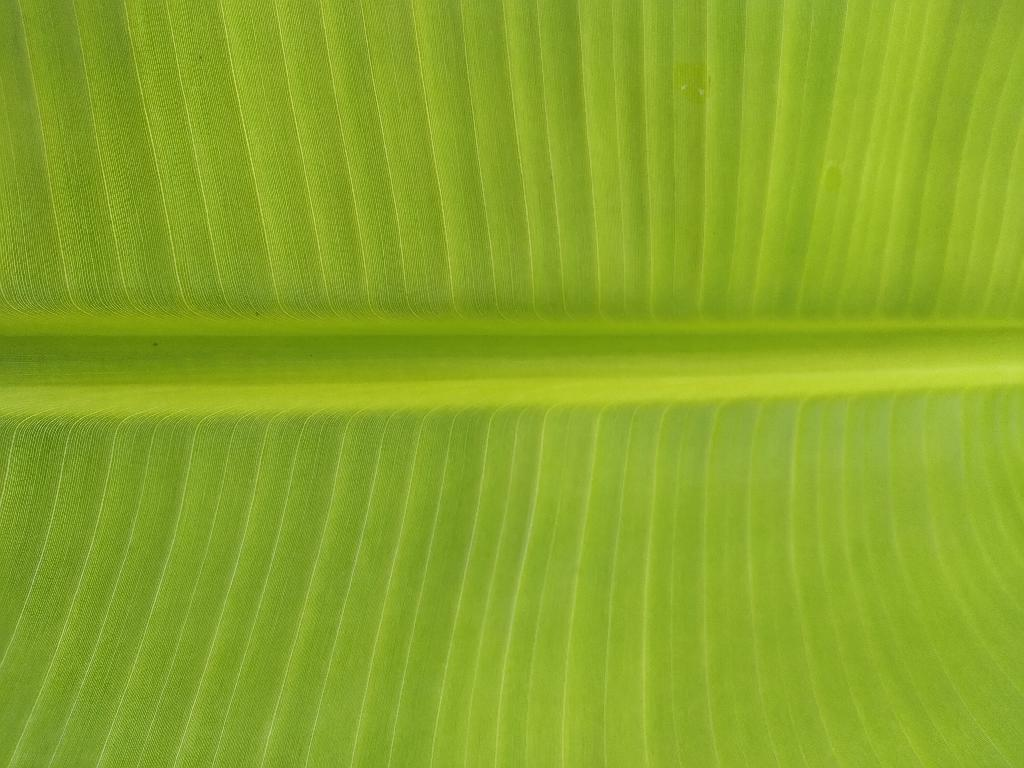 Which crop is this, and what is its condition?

banana, healthy
